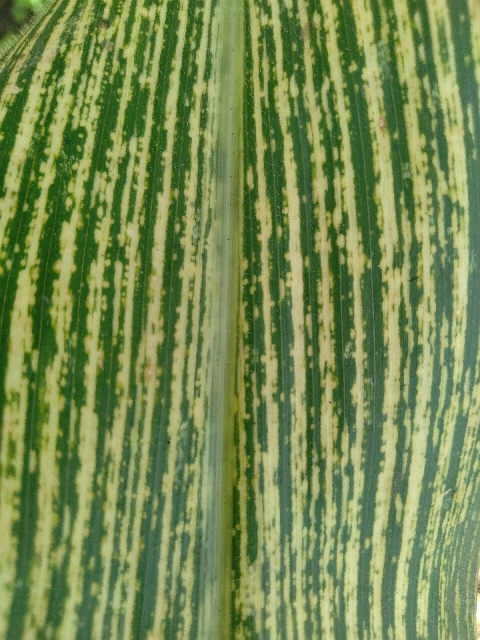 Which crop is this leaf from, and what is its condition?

maize, maize streak virus
